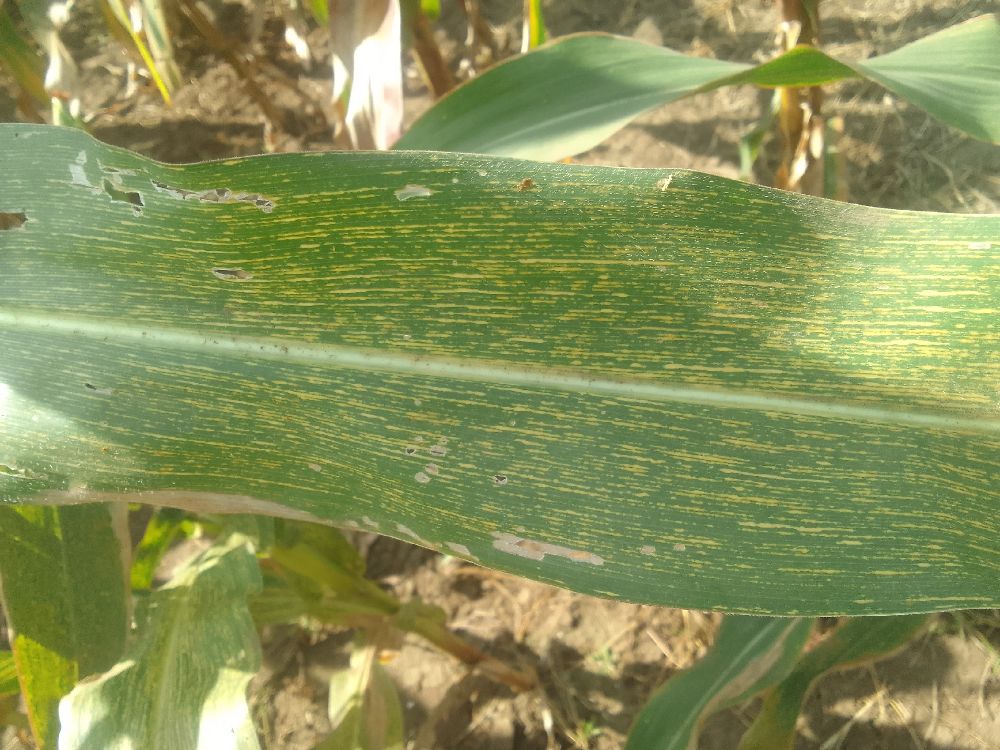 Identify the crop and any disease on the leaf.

maize, maize streak virus
